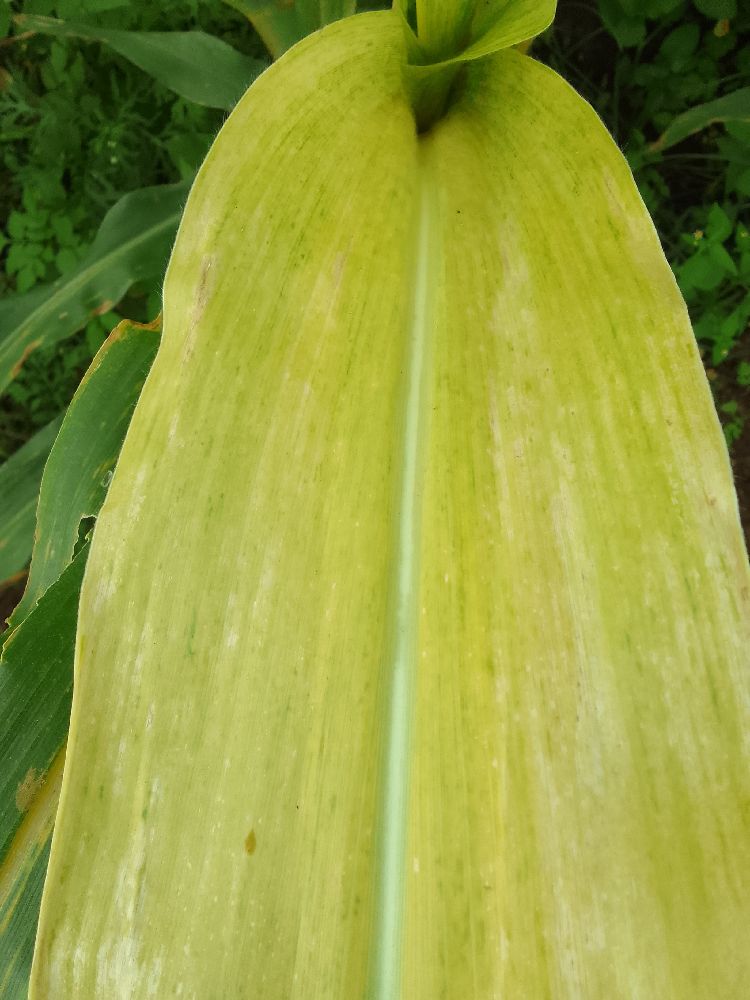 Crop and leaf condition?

maize, maize lethal necrosis
